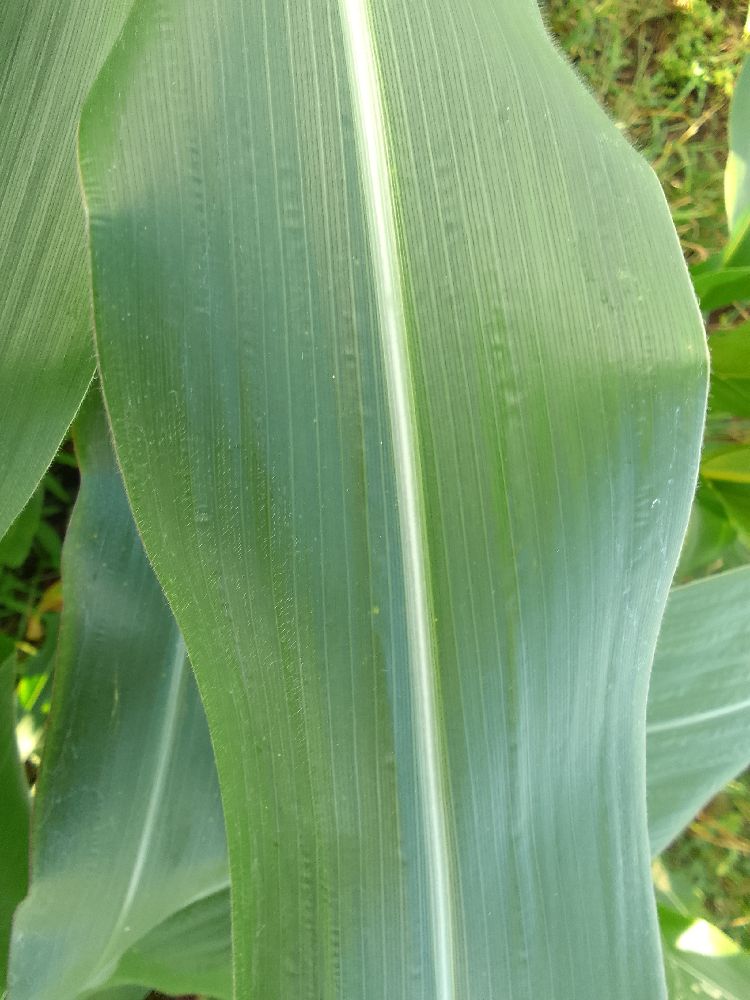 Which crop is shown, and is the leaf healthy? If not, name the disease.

maize, healthy
